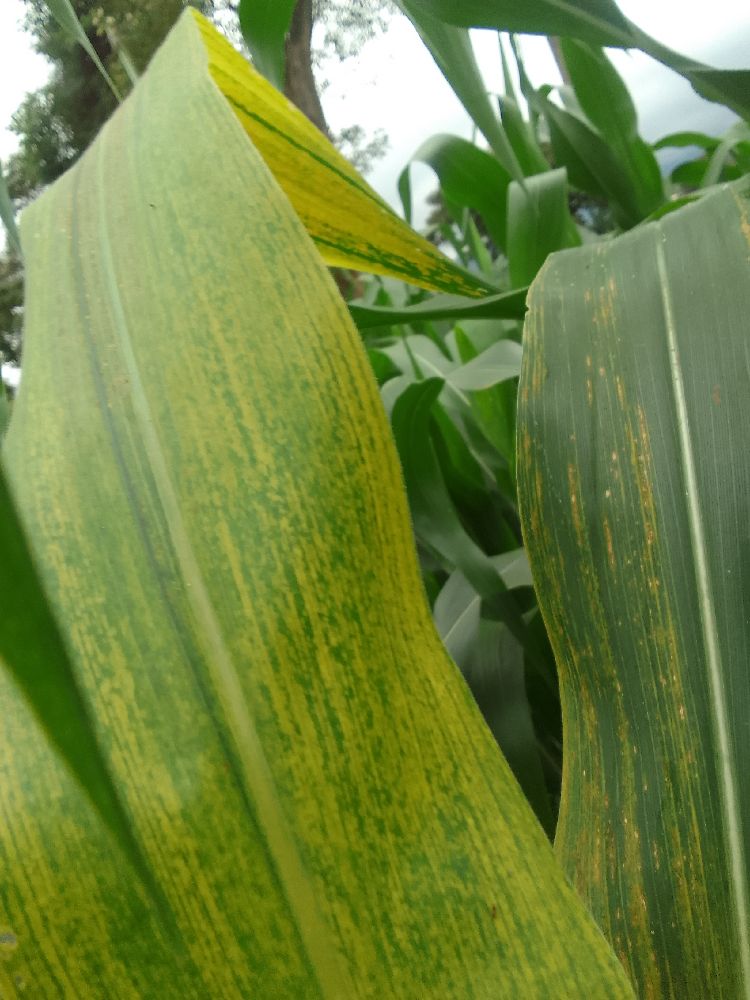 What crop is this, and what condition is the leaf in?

maize, maize lethal necrosis
